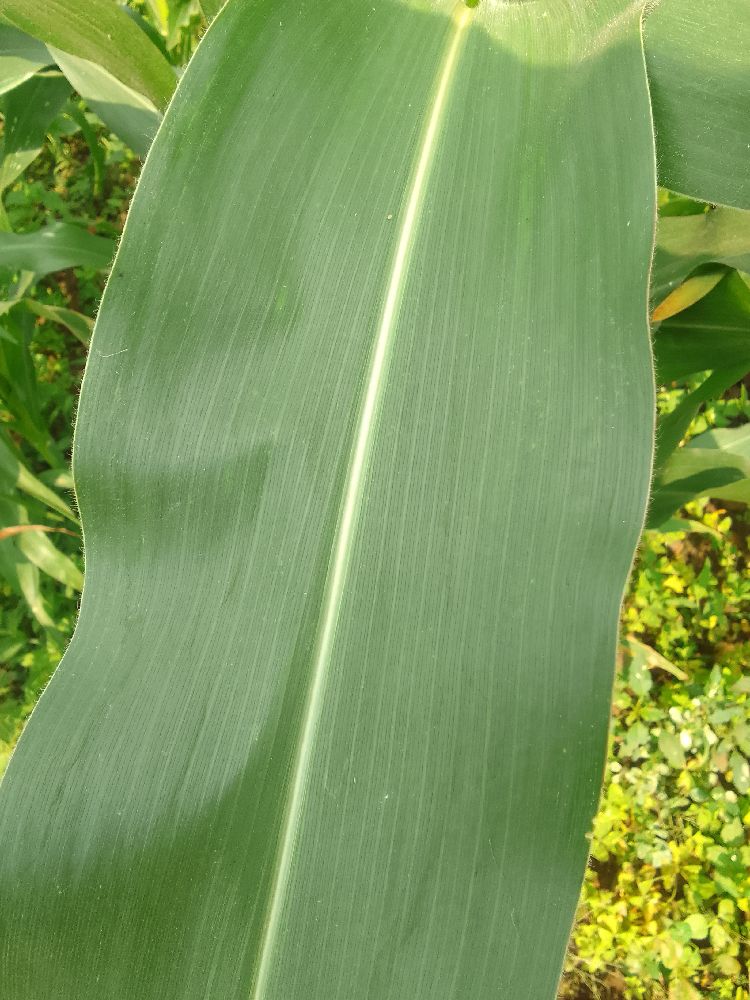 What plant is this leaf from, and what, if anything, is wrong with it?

maize, healthy
